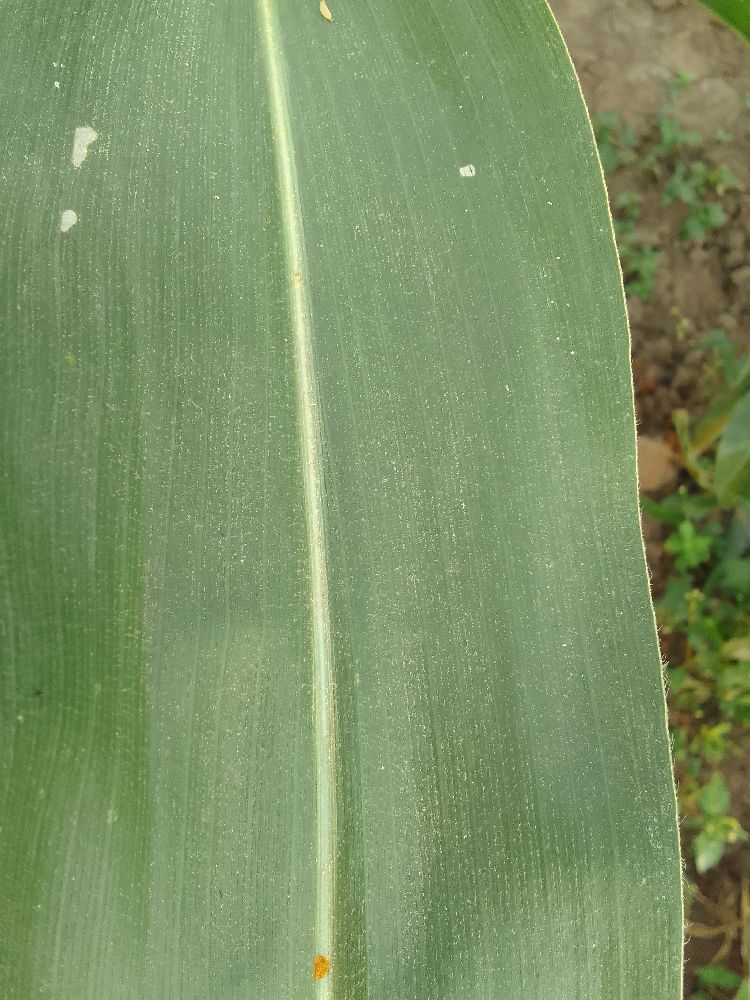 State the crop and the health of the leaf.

maize, healthy
